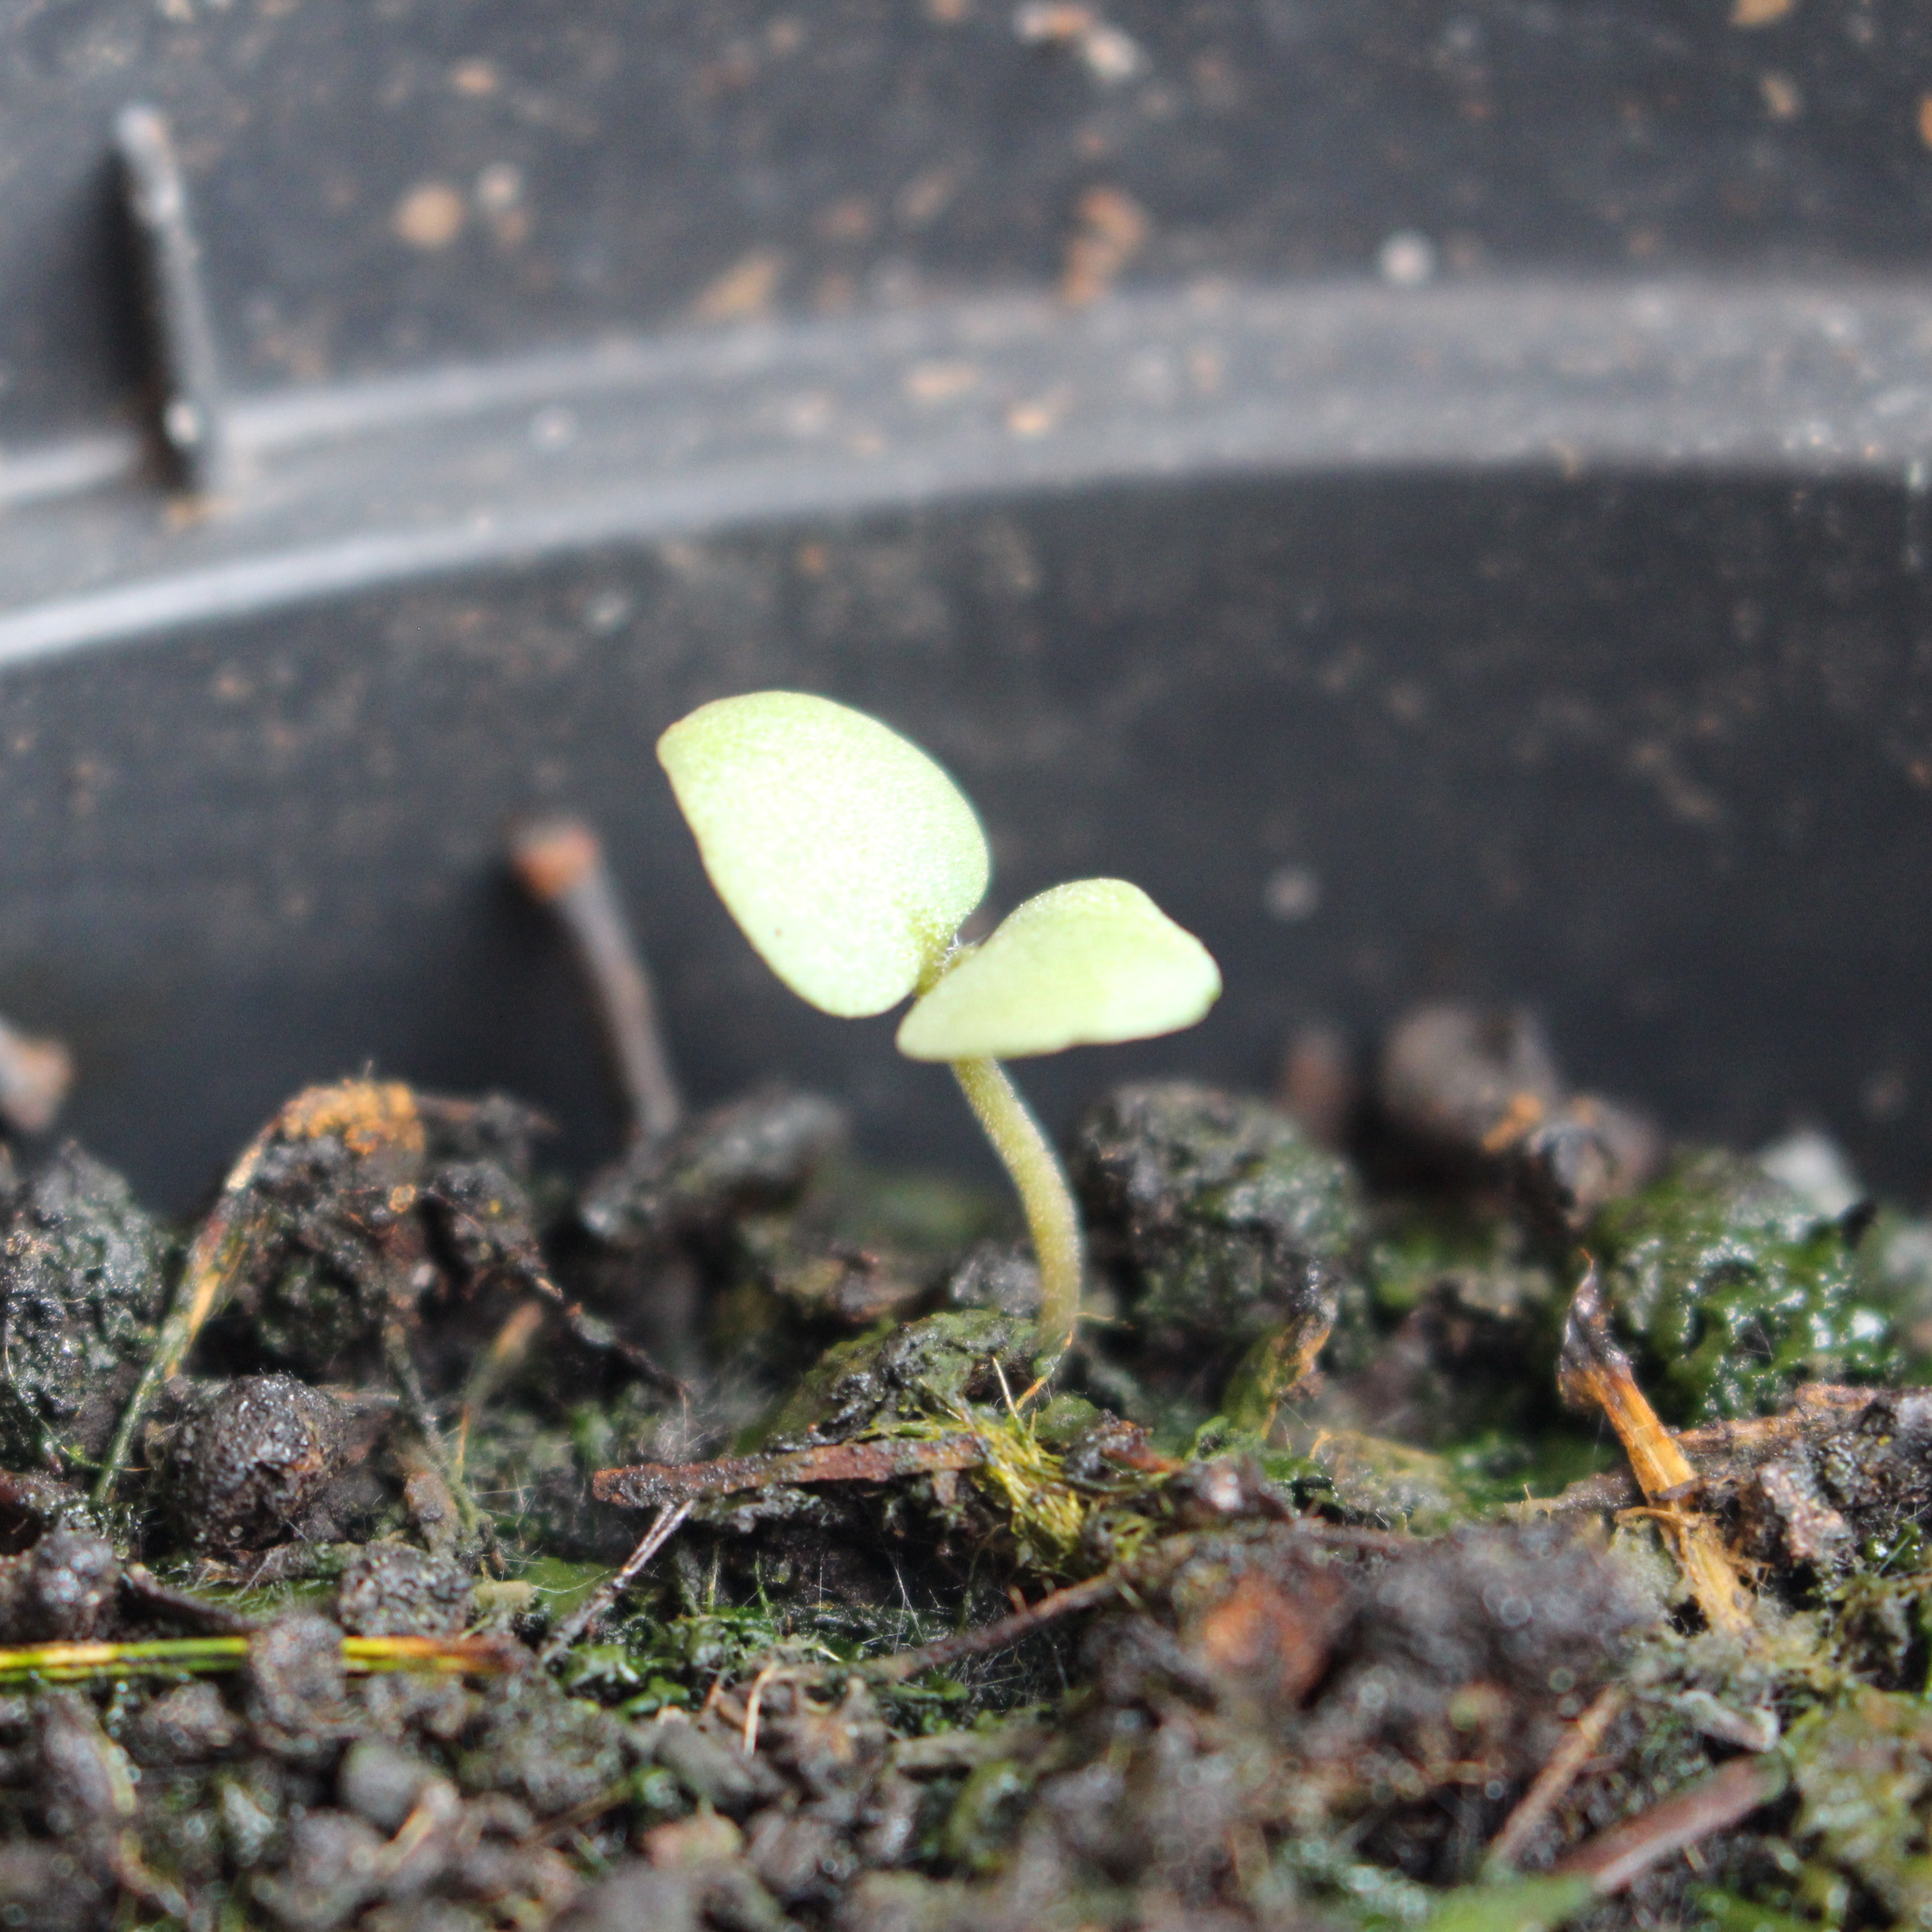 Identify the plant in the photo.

Veronica persica
